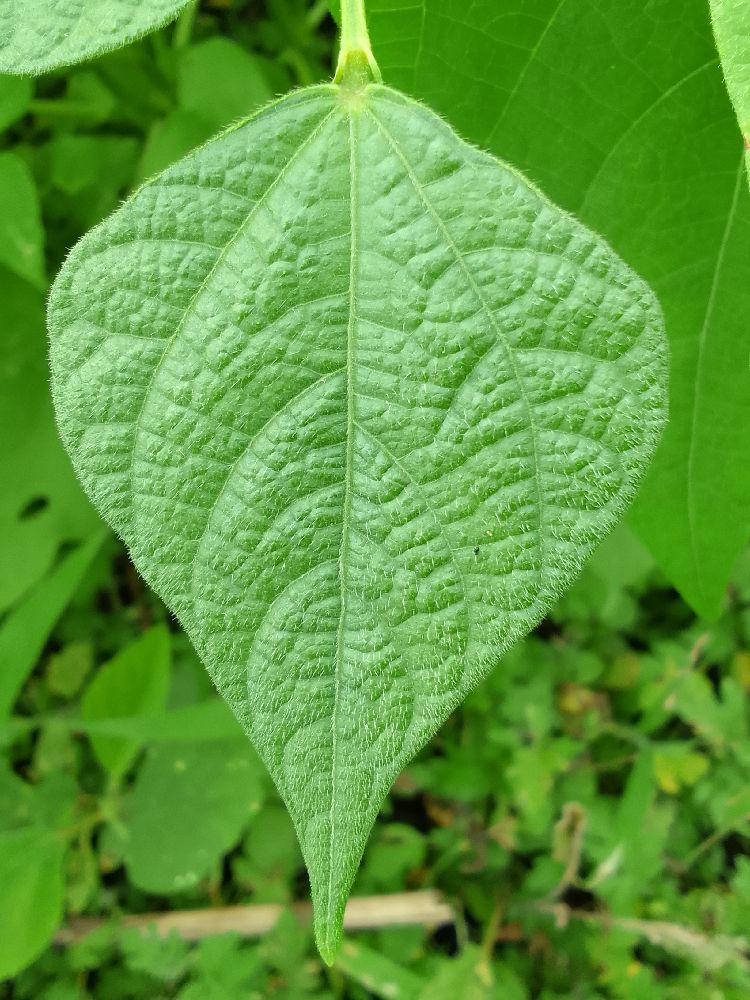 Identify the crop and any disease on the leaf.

common bean, healthy
